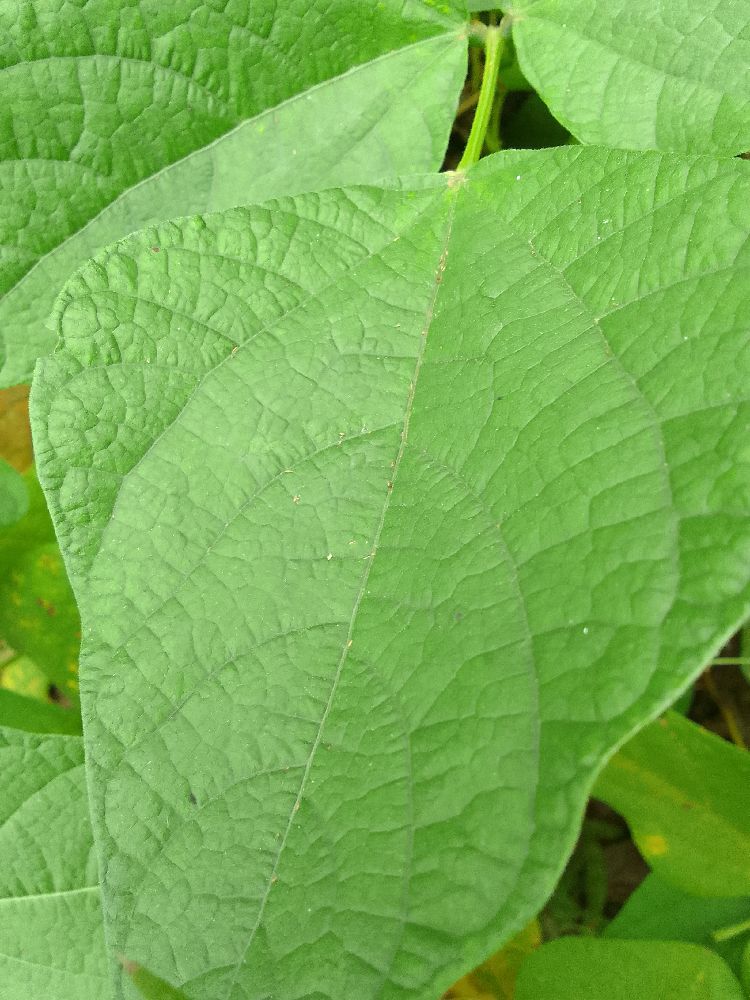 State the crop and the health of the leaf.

common bean, healthy
